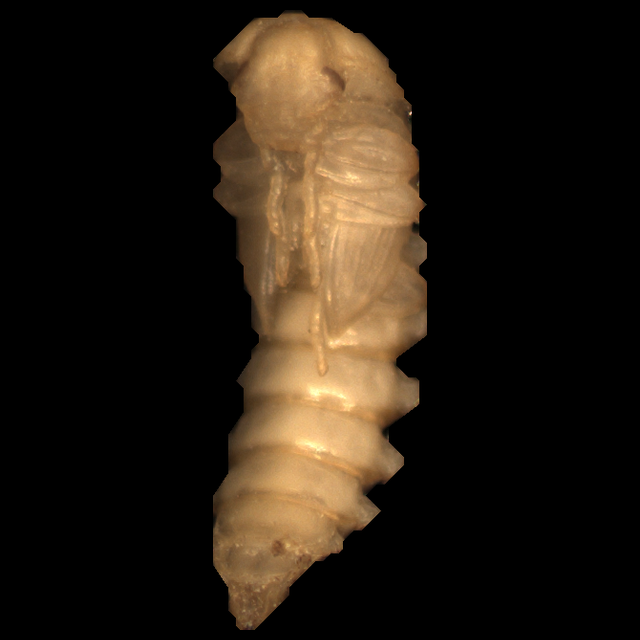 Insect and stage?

mealworm pupa
